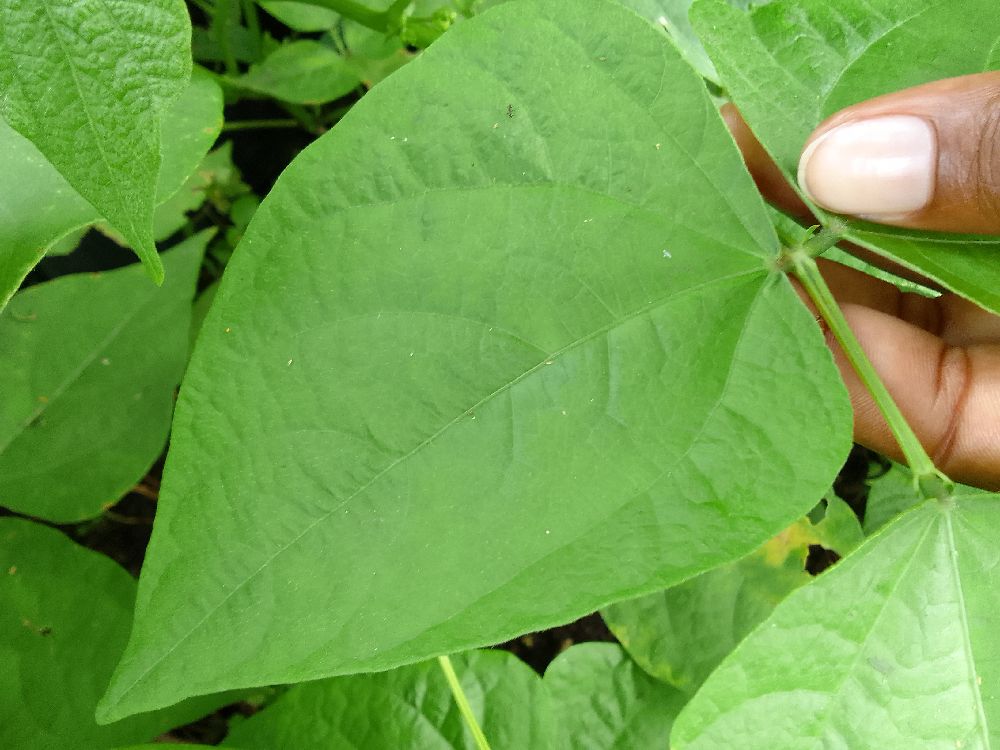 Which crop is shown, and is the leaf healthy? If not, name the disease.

common bean, healthy
